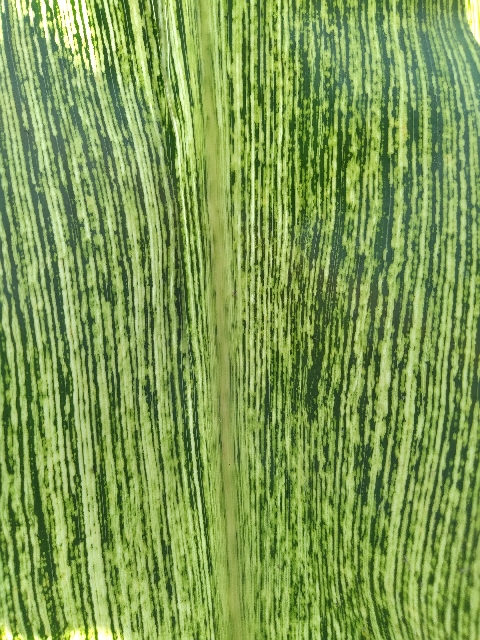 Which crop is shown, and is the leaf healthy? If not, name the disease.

maize, maize streak virus
